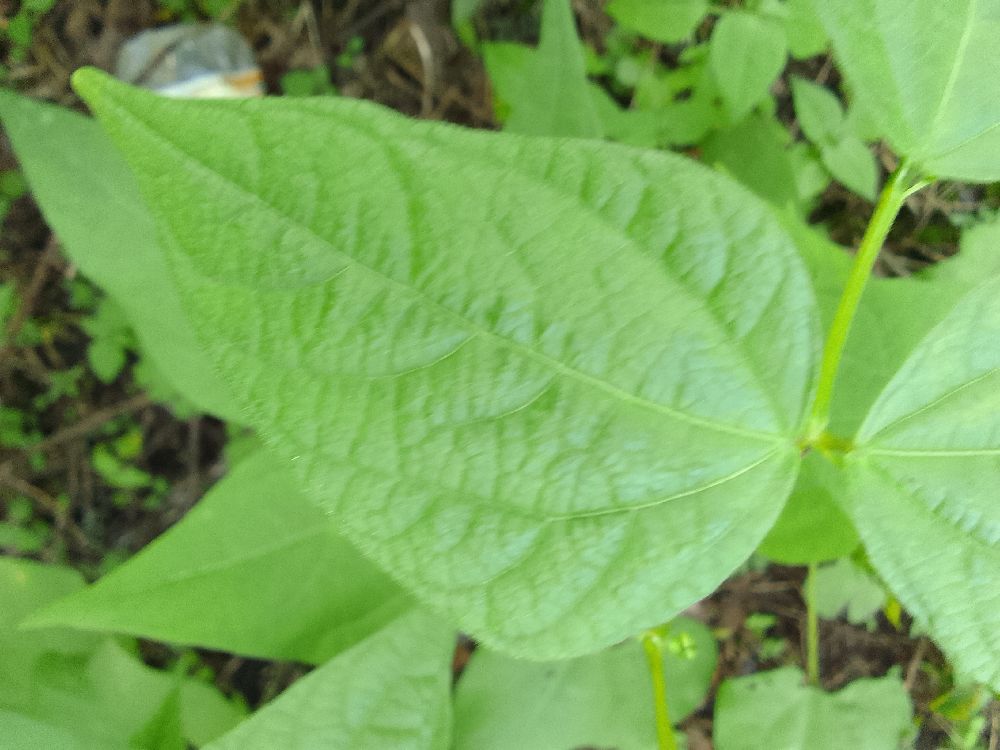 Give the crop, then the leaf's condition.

common bean, healthy
